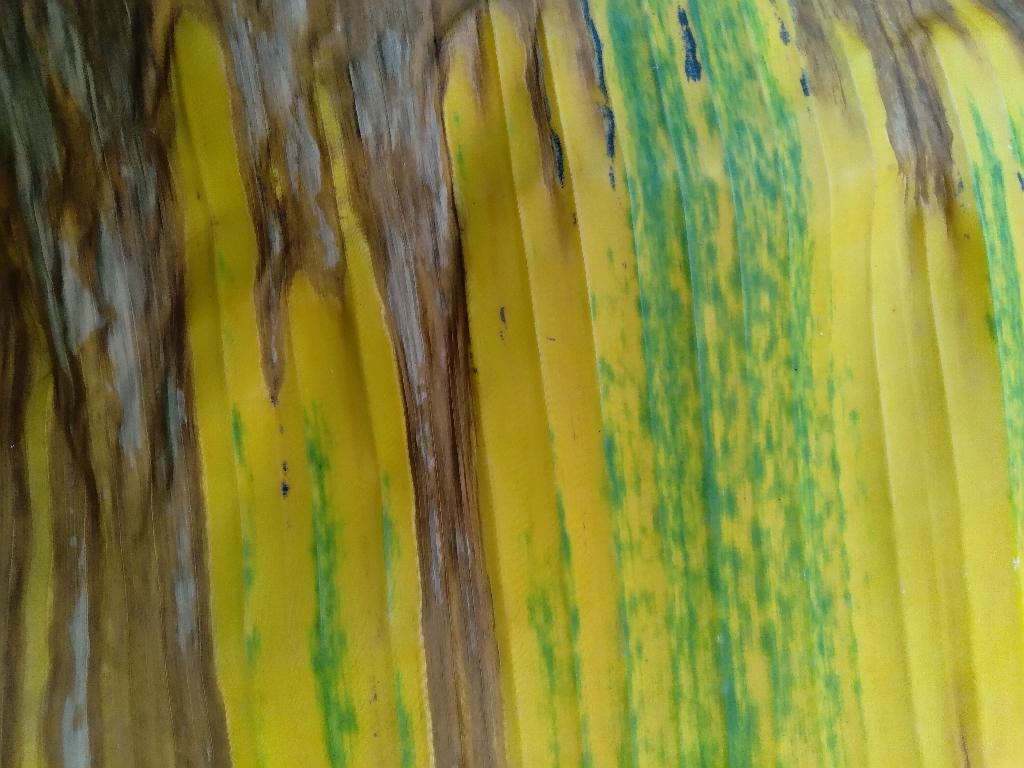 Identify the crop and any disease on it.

banana, fusarium wilt race 1
